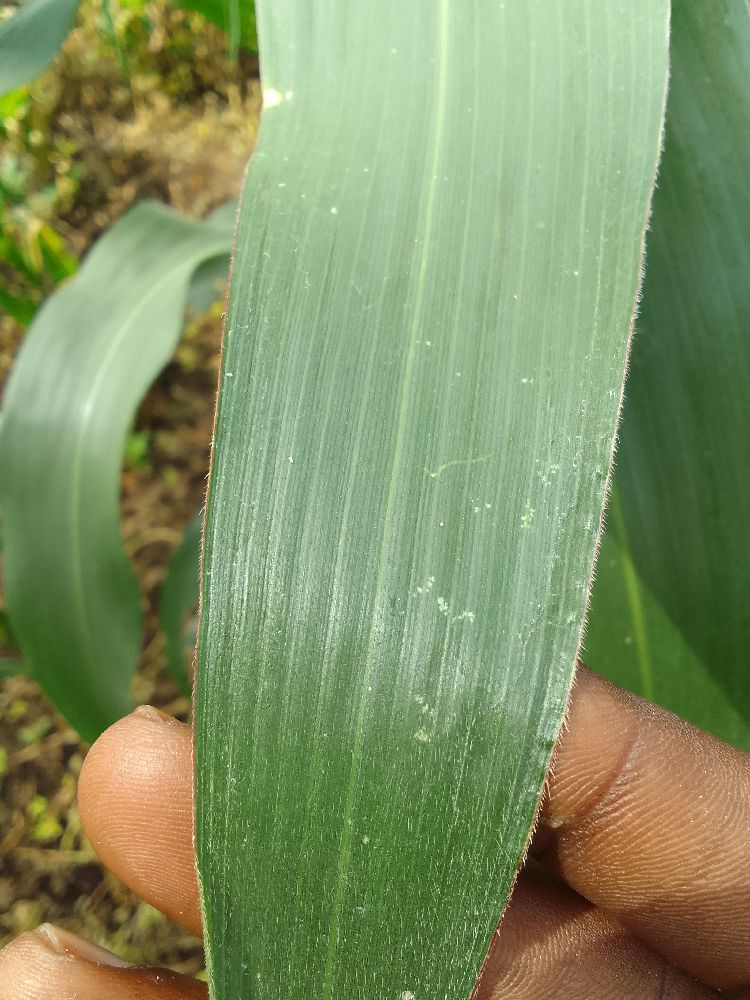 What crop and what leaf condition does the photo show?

maize, healthy
